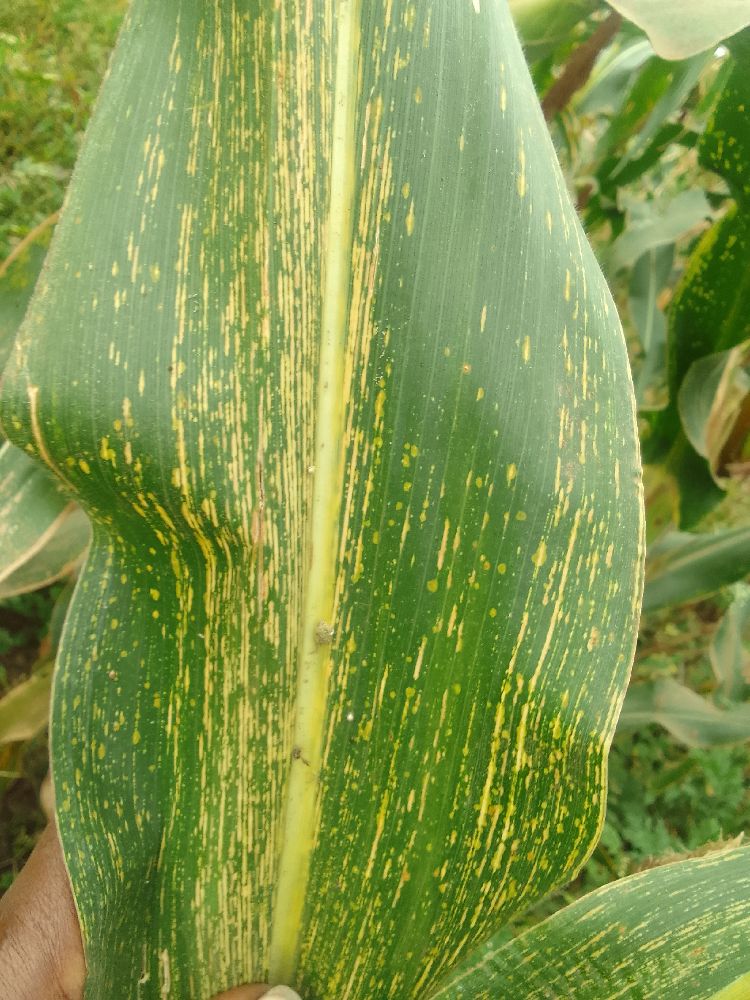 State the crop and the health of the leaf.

maize, maize streak virus
